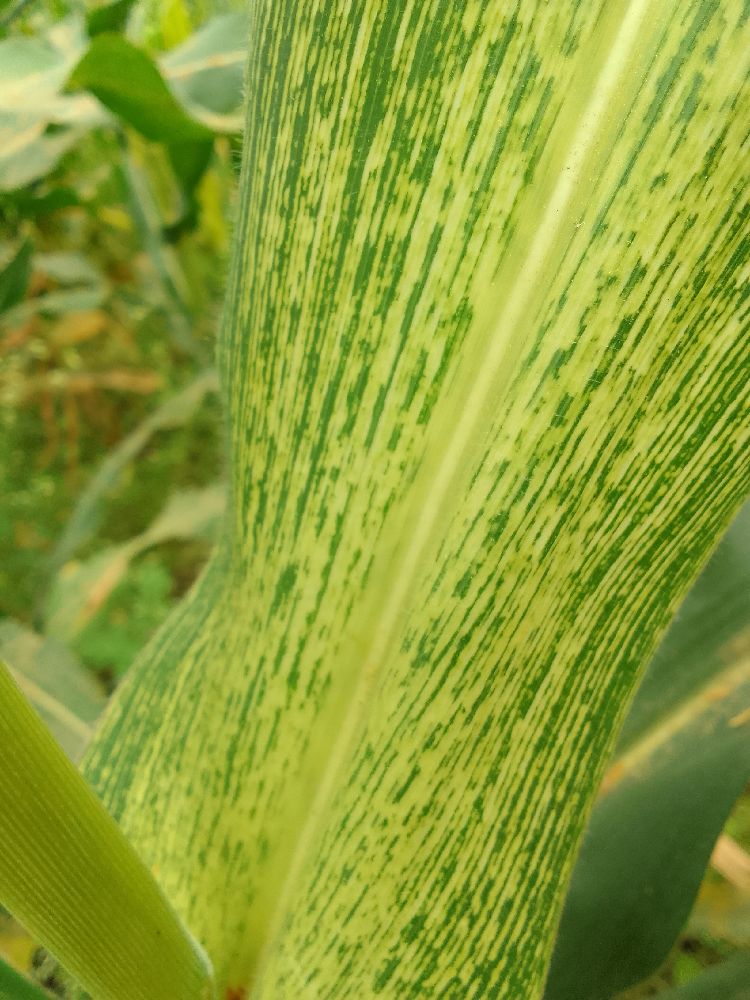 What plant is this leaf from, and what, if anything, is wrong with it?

maize, maize streak virus
